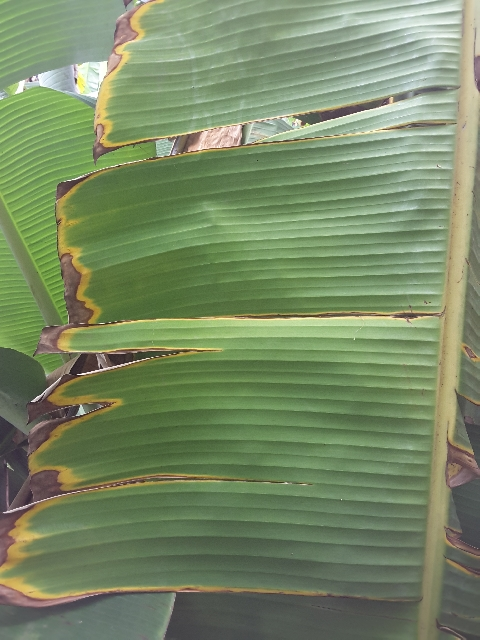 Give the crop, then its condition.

banana, fusarium wilt race 1
